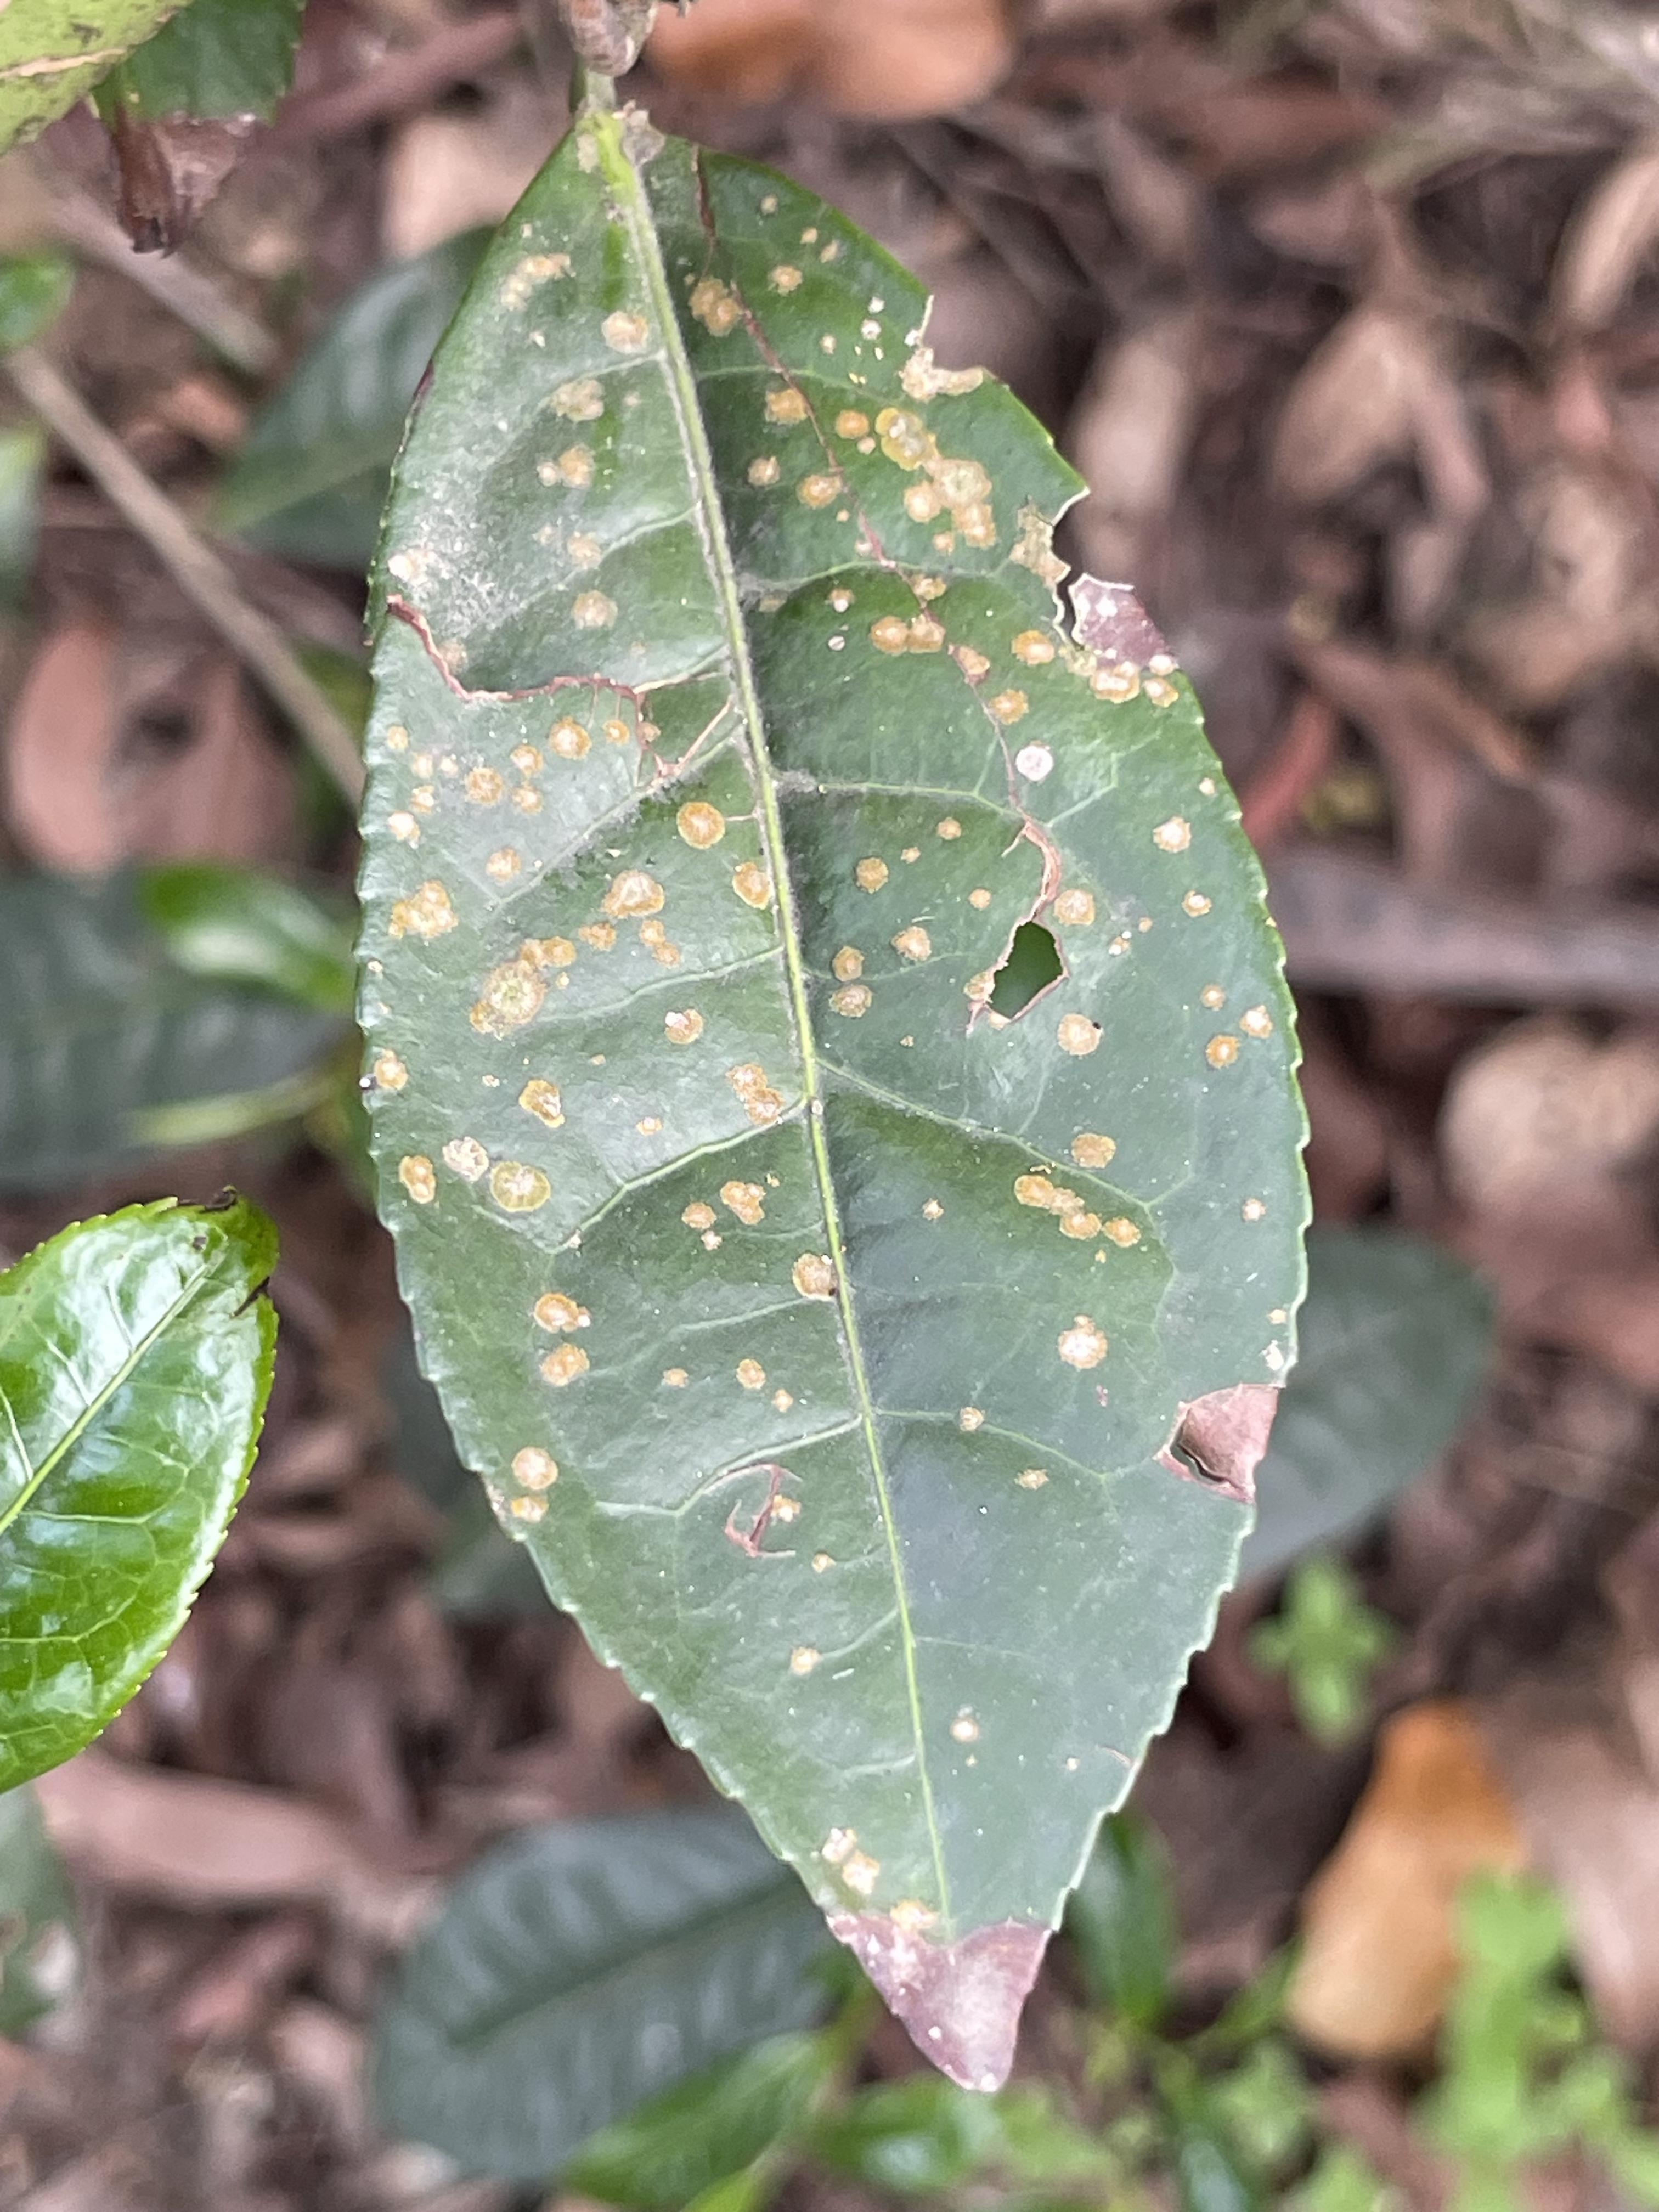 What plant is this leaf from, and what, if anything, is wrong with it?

tea, red rust
